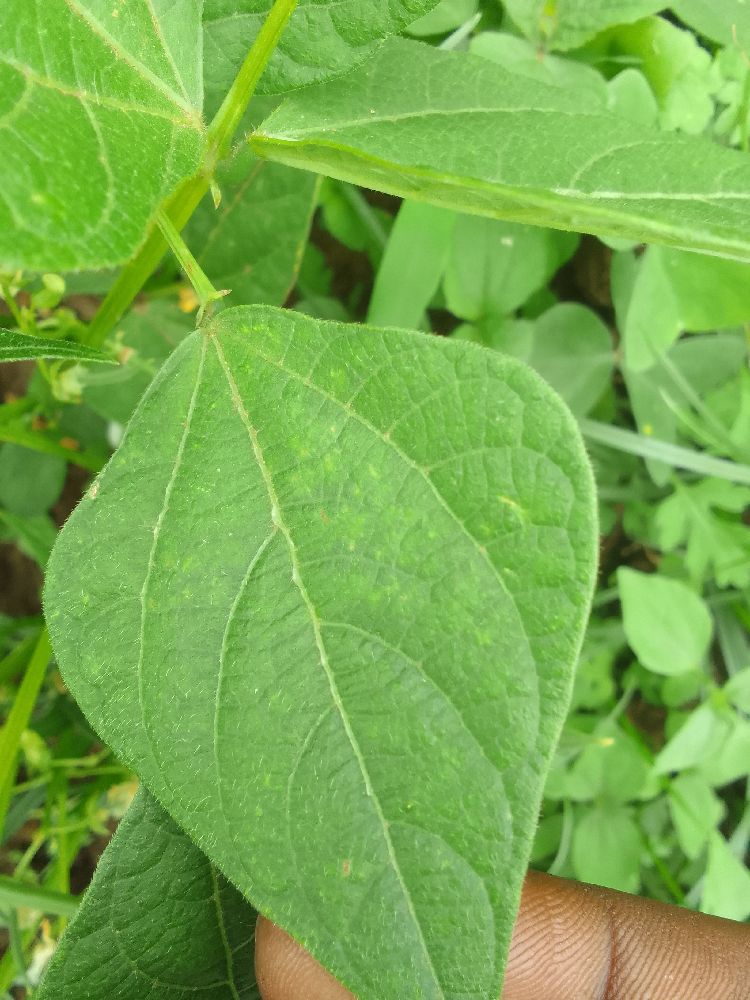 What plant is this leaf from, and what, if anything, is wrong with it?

common bean, healthy
